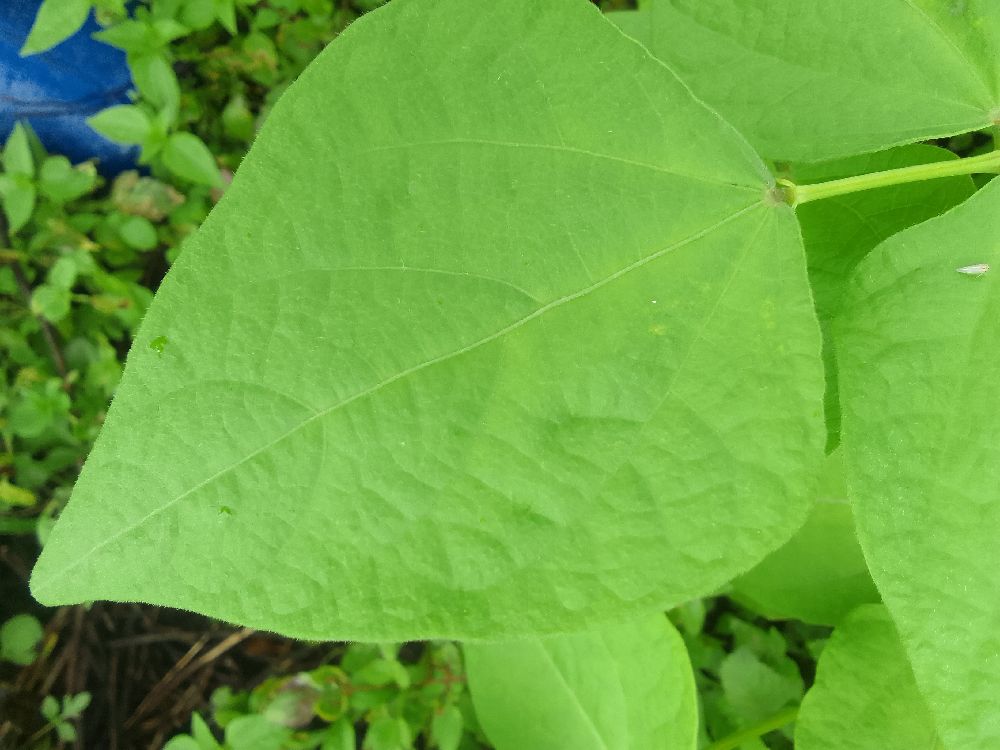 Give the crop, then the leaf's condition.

common bean, healthy
